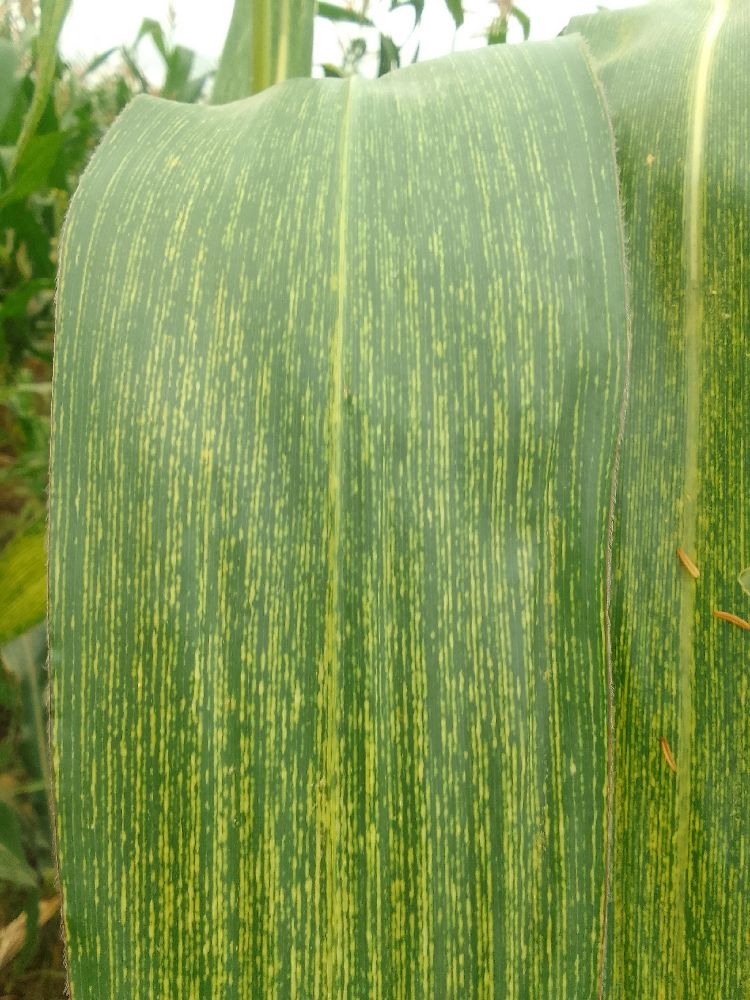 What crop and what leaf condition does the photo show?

maize, maize streak virus
